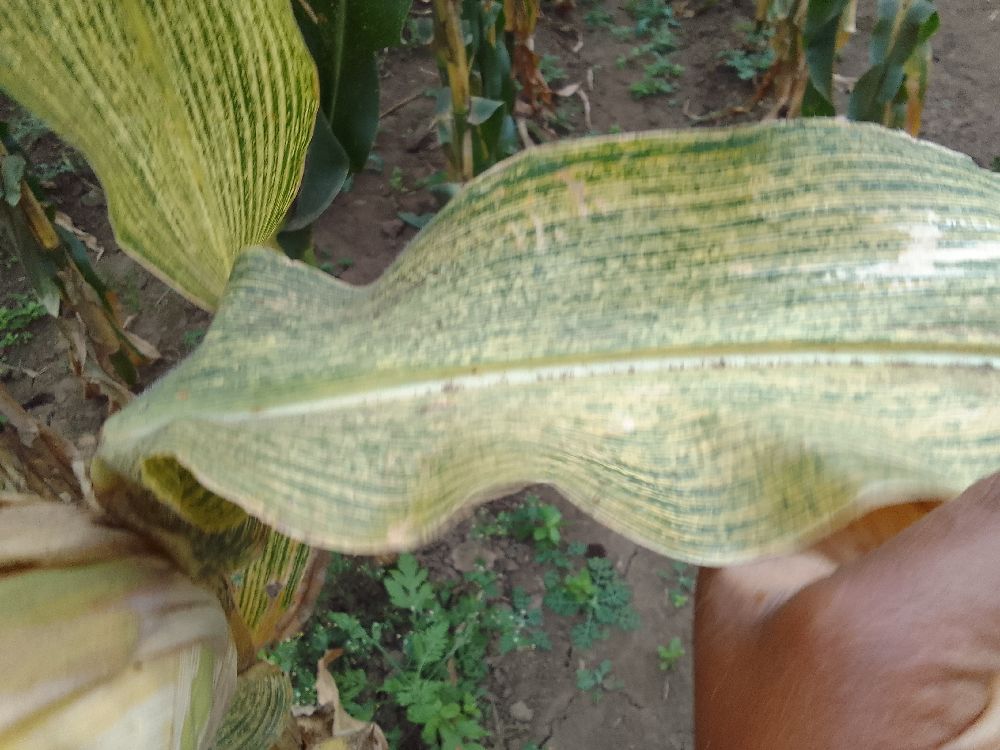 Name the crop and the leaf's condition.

maize, maize streak virus
